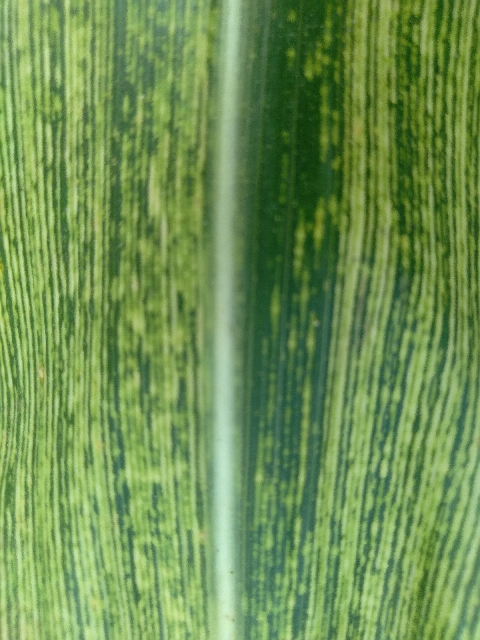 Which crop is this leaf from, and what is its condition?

maize, maize streak virus
